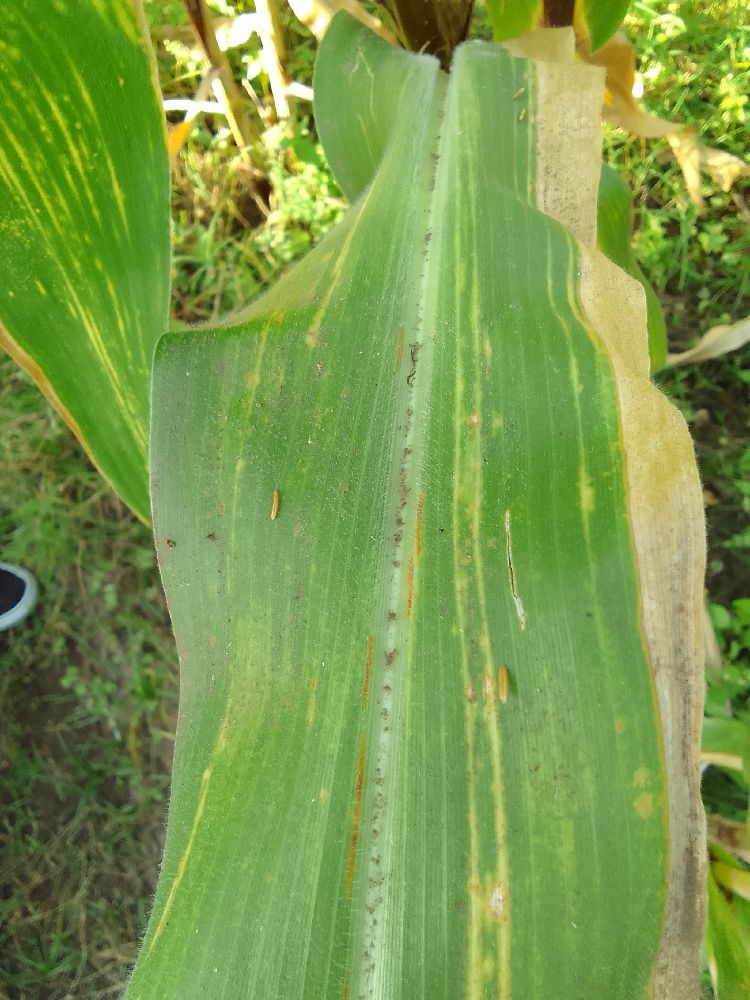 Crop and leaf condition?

maize, maize lethal necrosis
